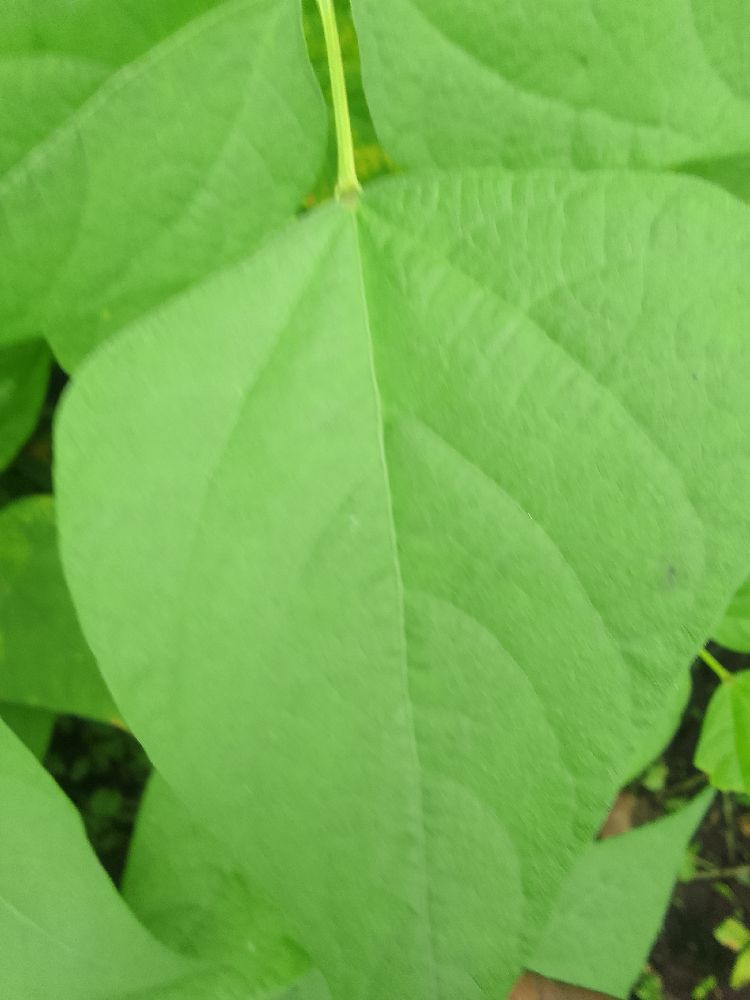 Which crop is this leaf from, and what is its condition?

common bean, healthy
